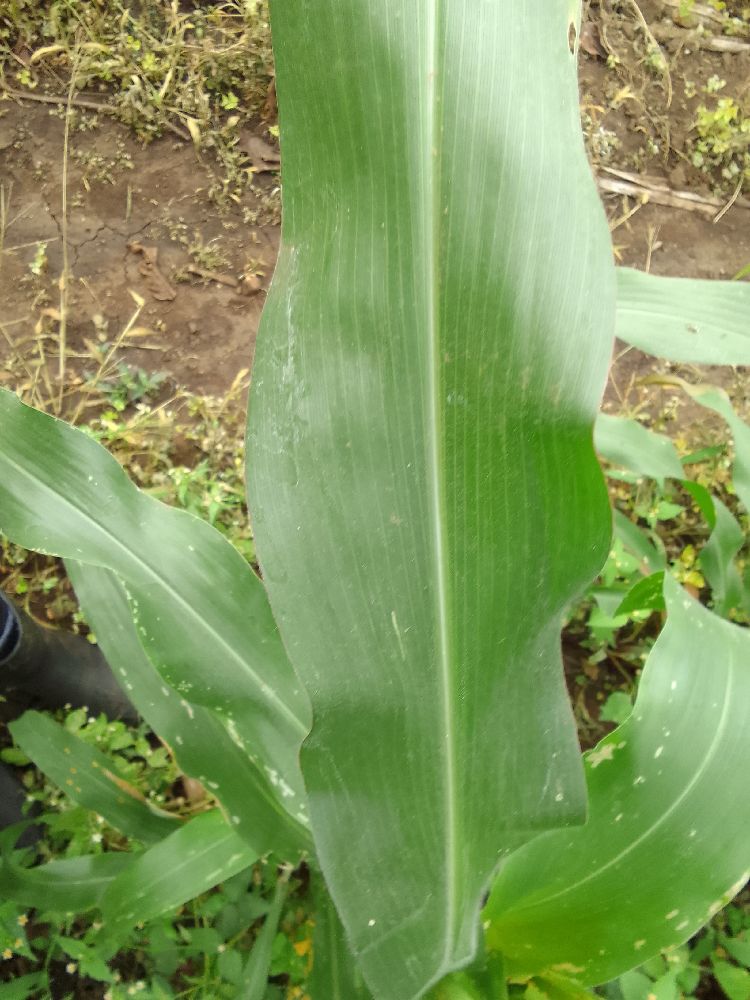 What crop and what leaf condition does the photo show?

maize, healthy
